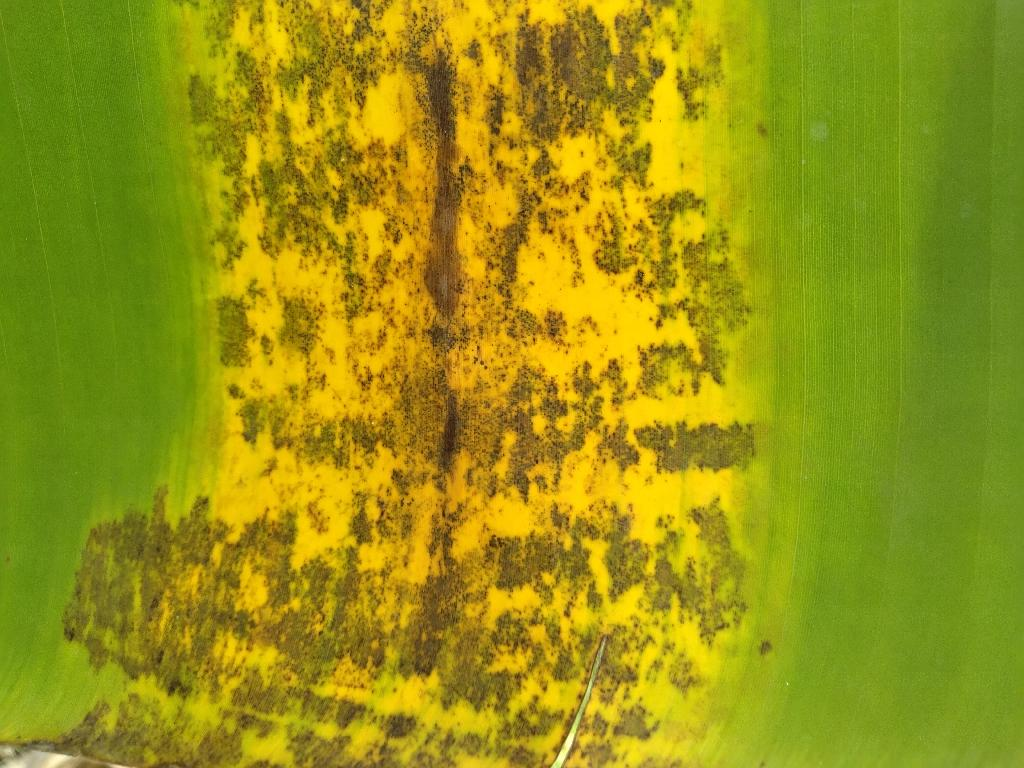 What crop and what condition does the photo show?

banana, black sigatoka
